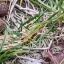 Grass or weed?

grass
